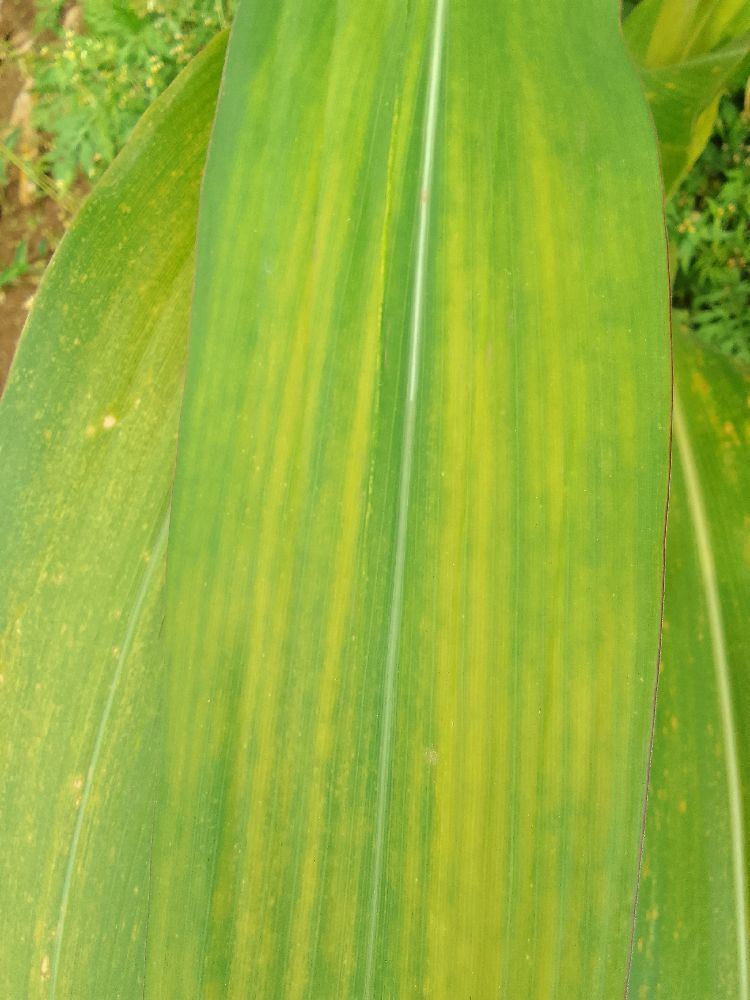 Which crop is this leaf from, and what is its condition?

maize, maize lethal necrosis
